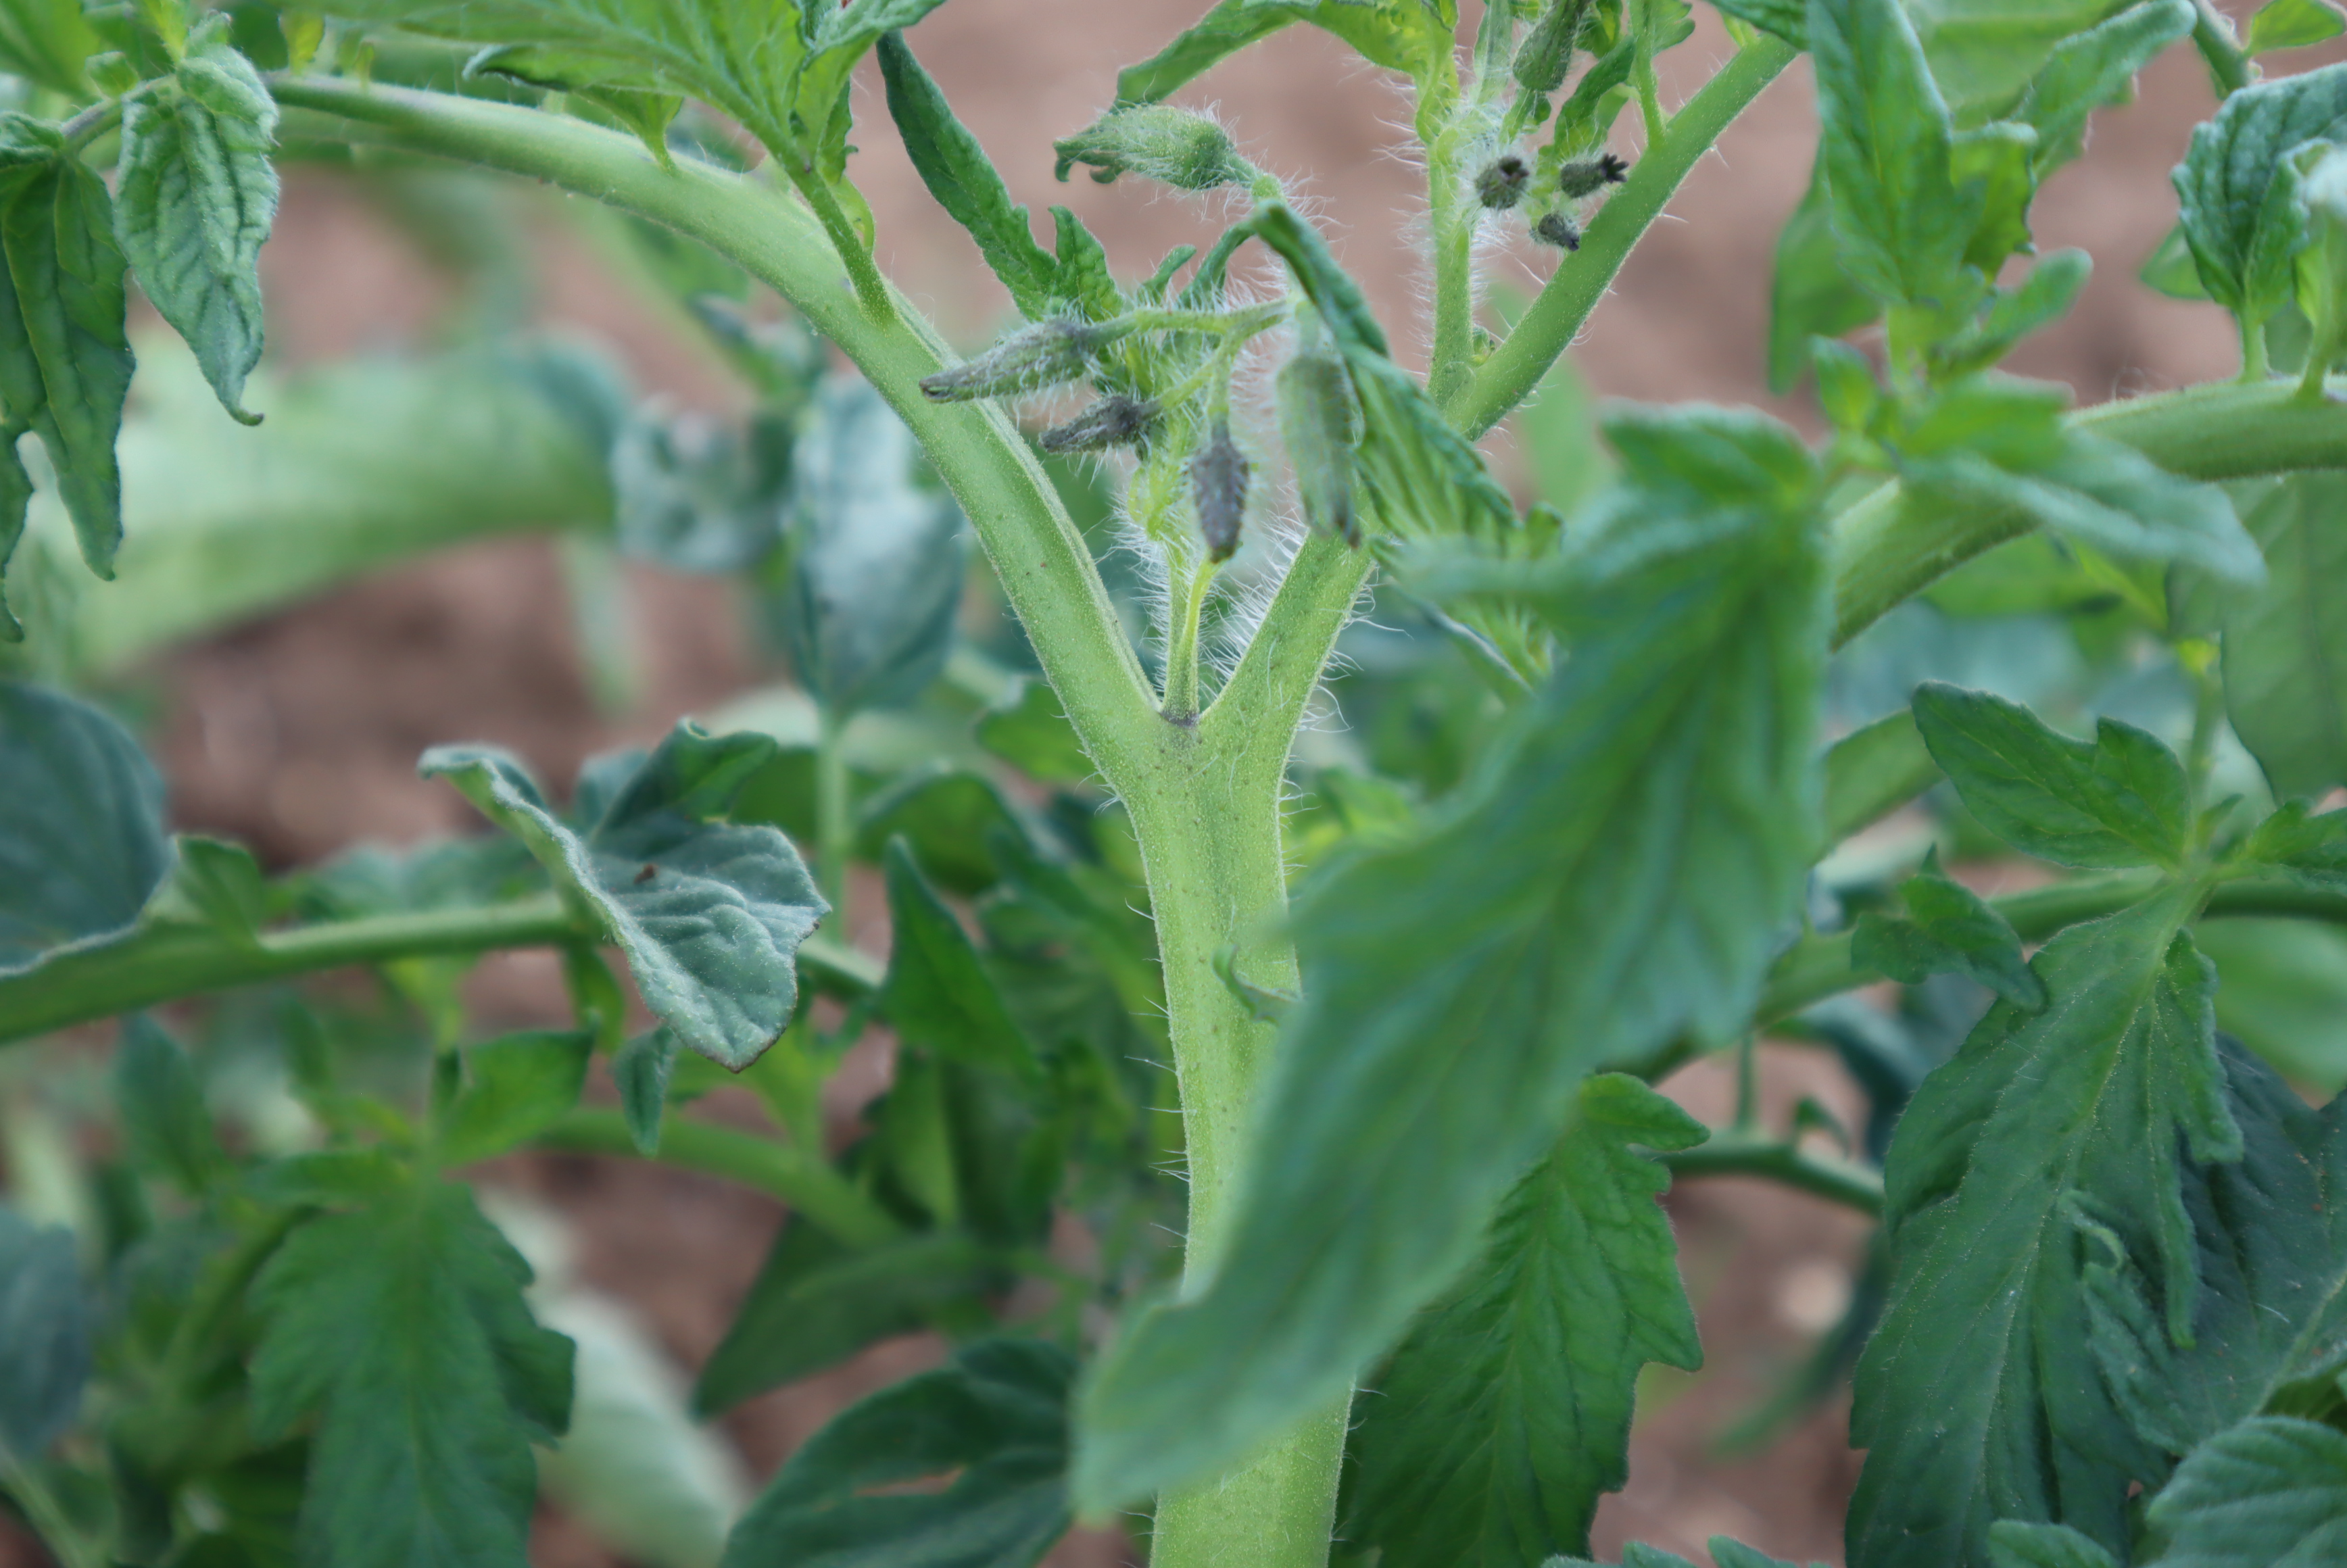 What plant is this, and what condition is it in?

tomato, healthy
